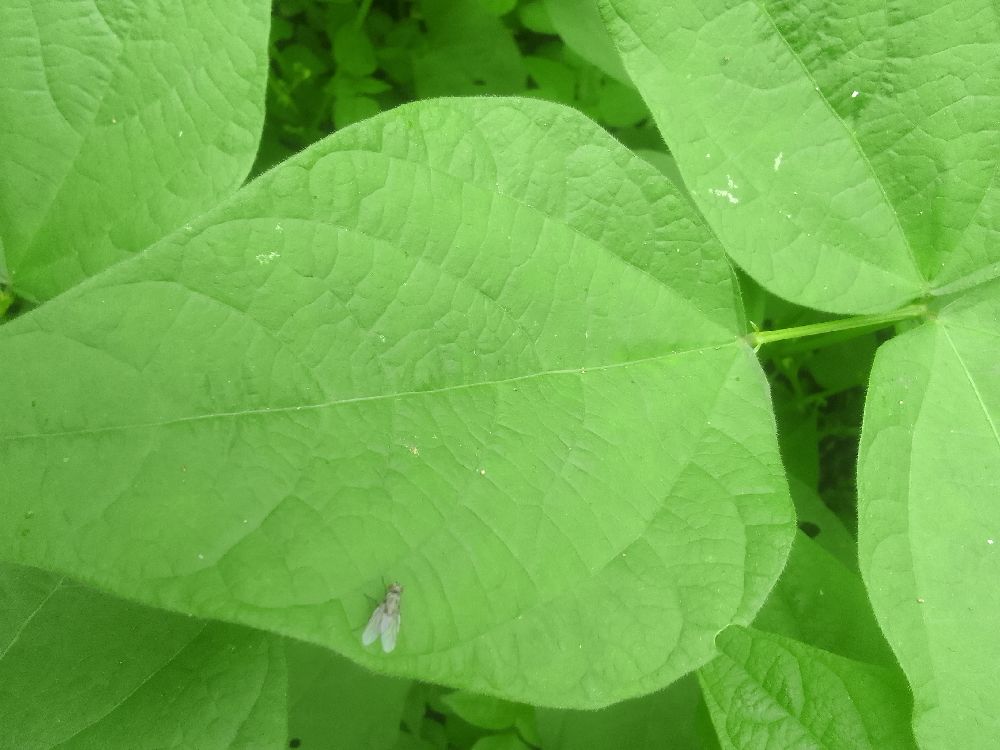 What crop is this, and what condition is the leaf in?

common bean, healthy
